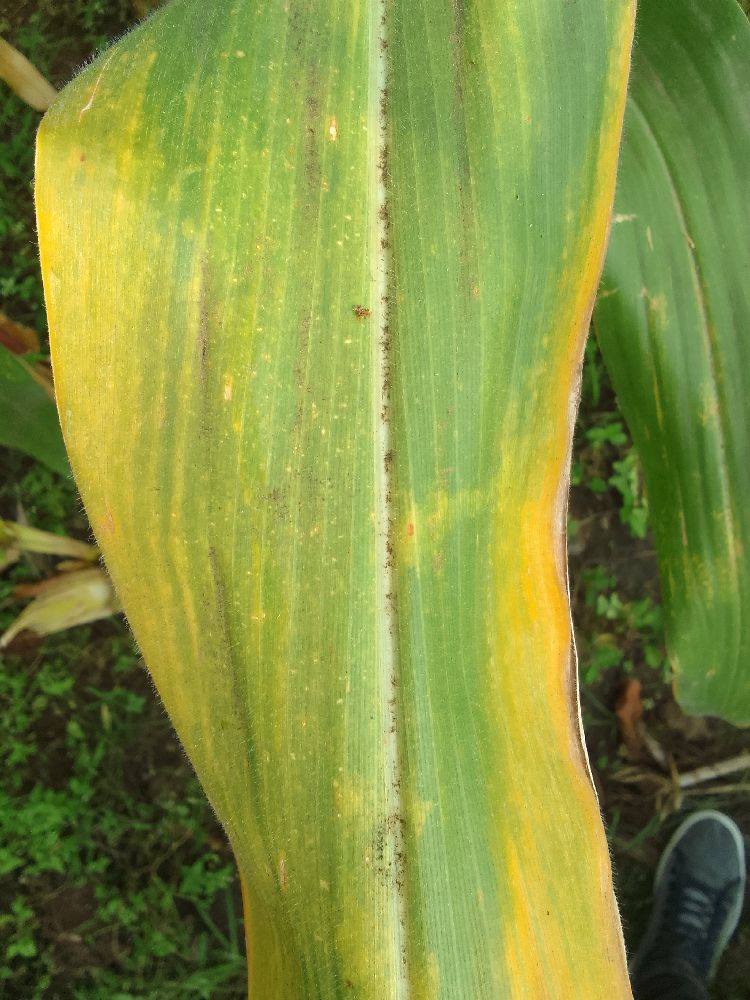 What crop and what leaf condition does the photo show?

maize, maize lethal necrosis
